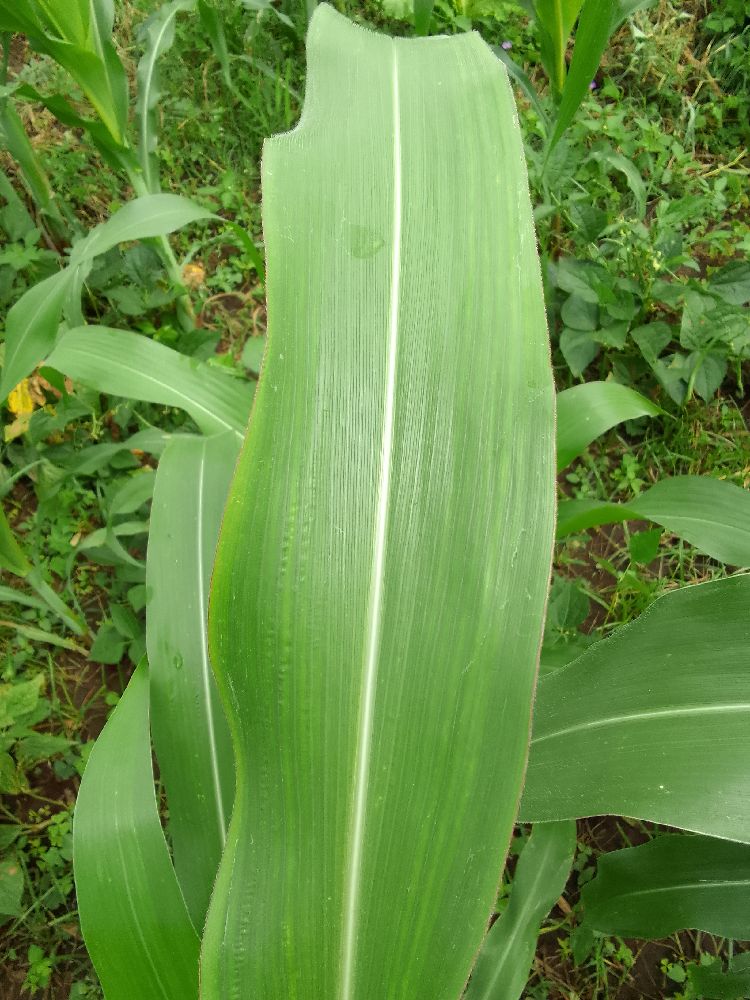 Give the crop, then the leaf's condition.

maize, healthy
